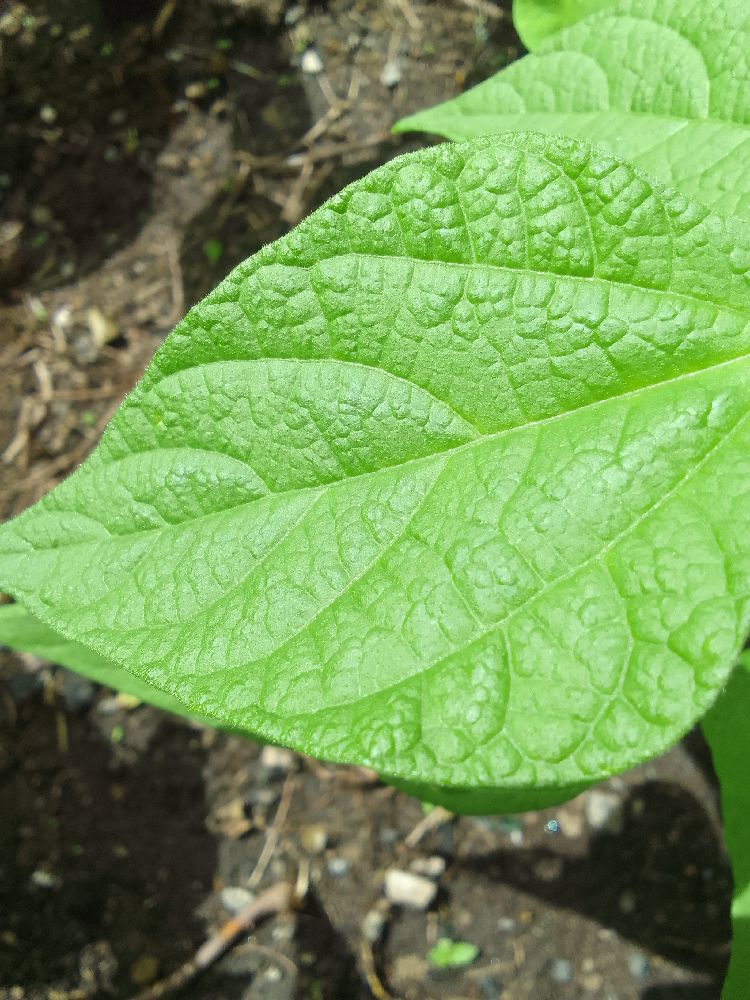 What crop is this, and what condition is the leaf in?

common bean, healthy
